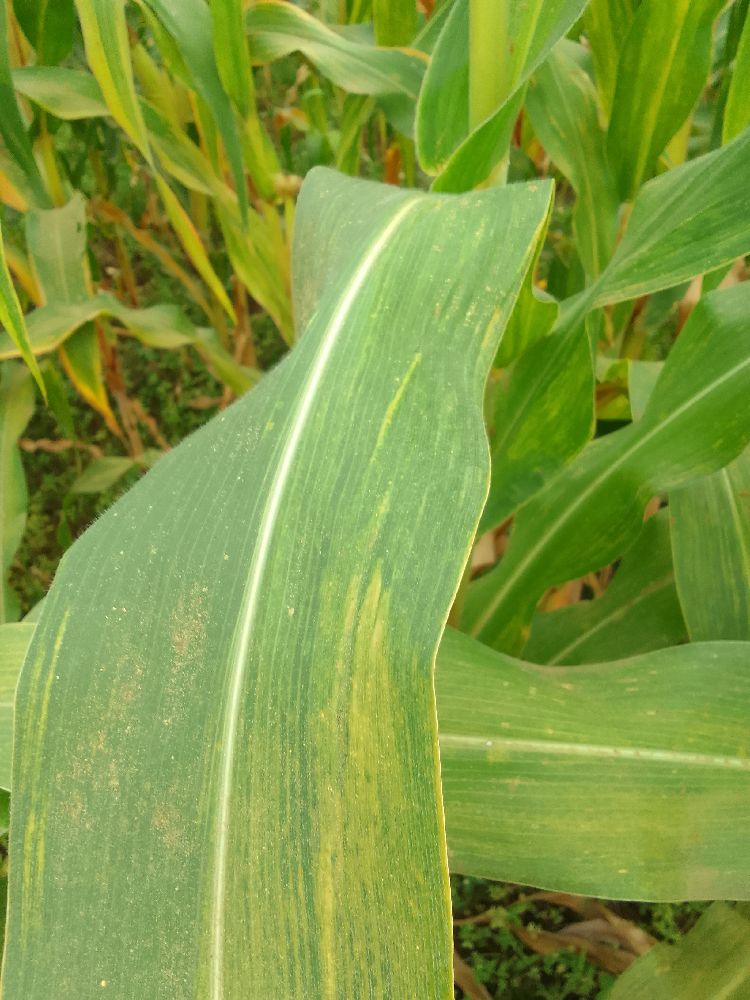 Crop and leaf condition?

maize, maize lethal necrosis
